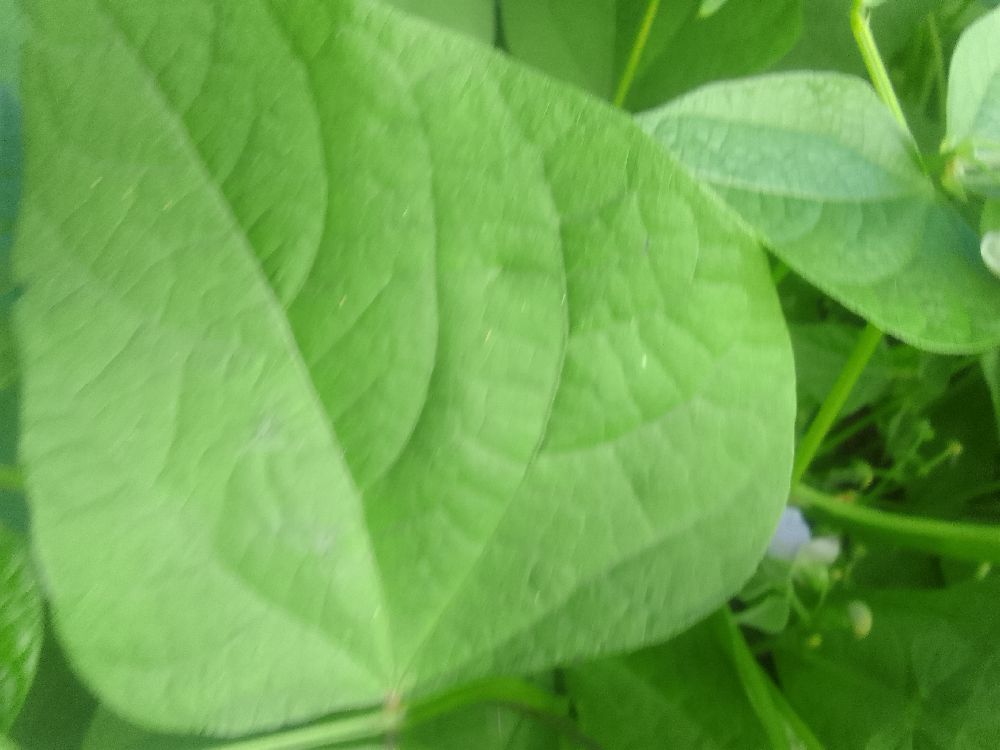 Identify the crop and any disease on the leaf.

common bean, healthy
